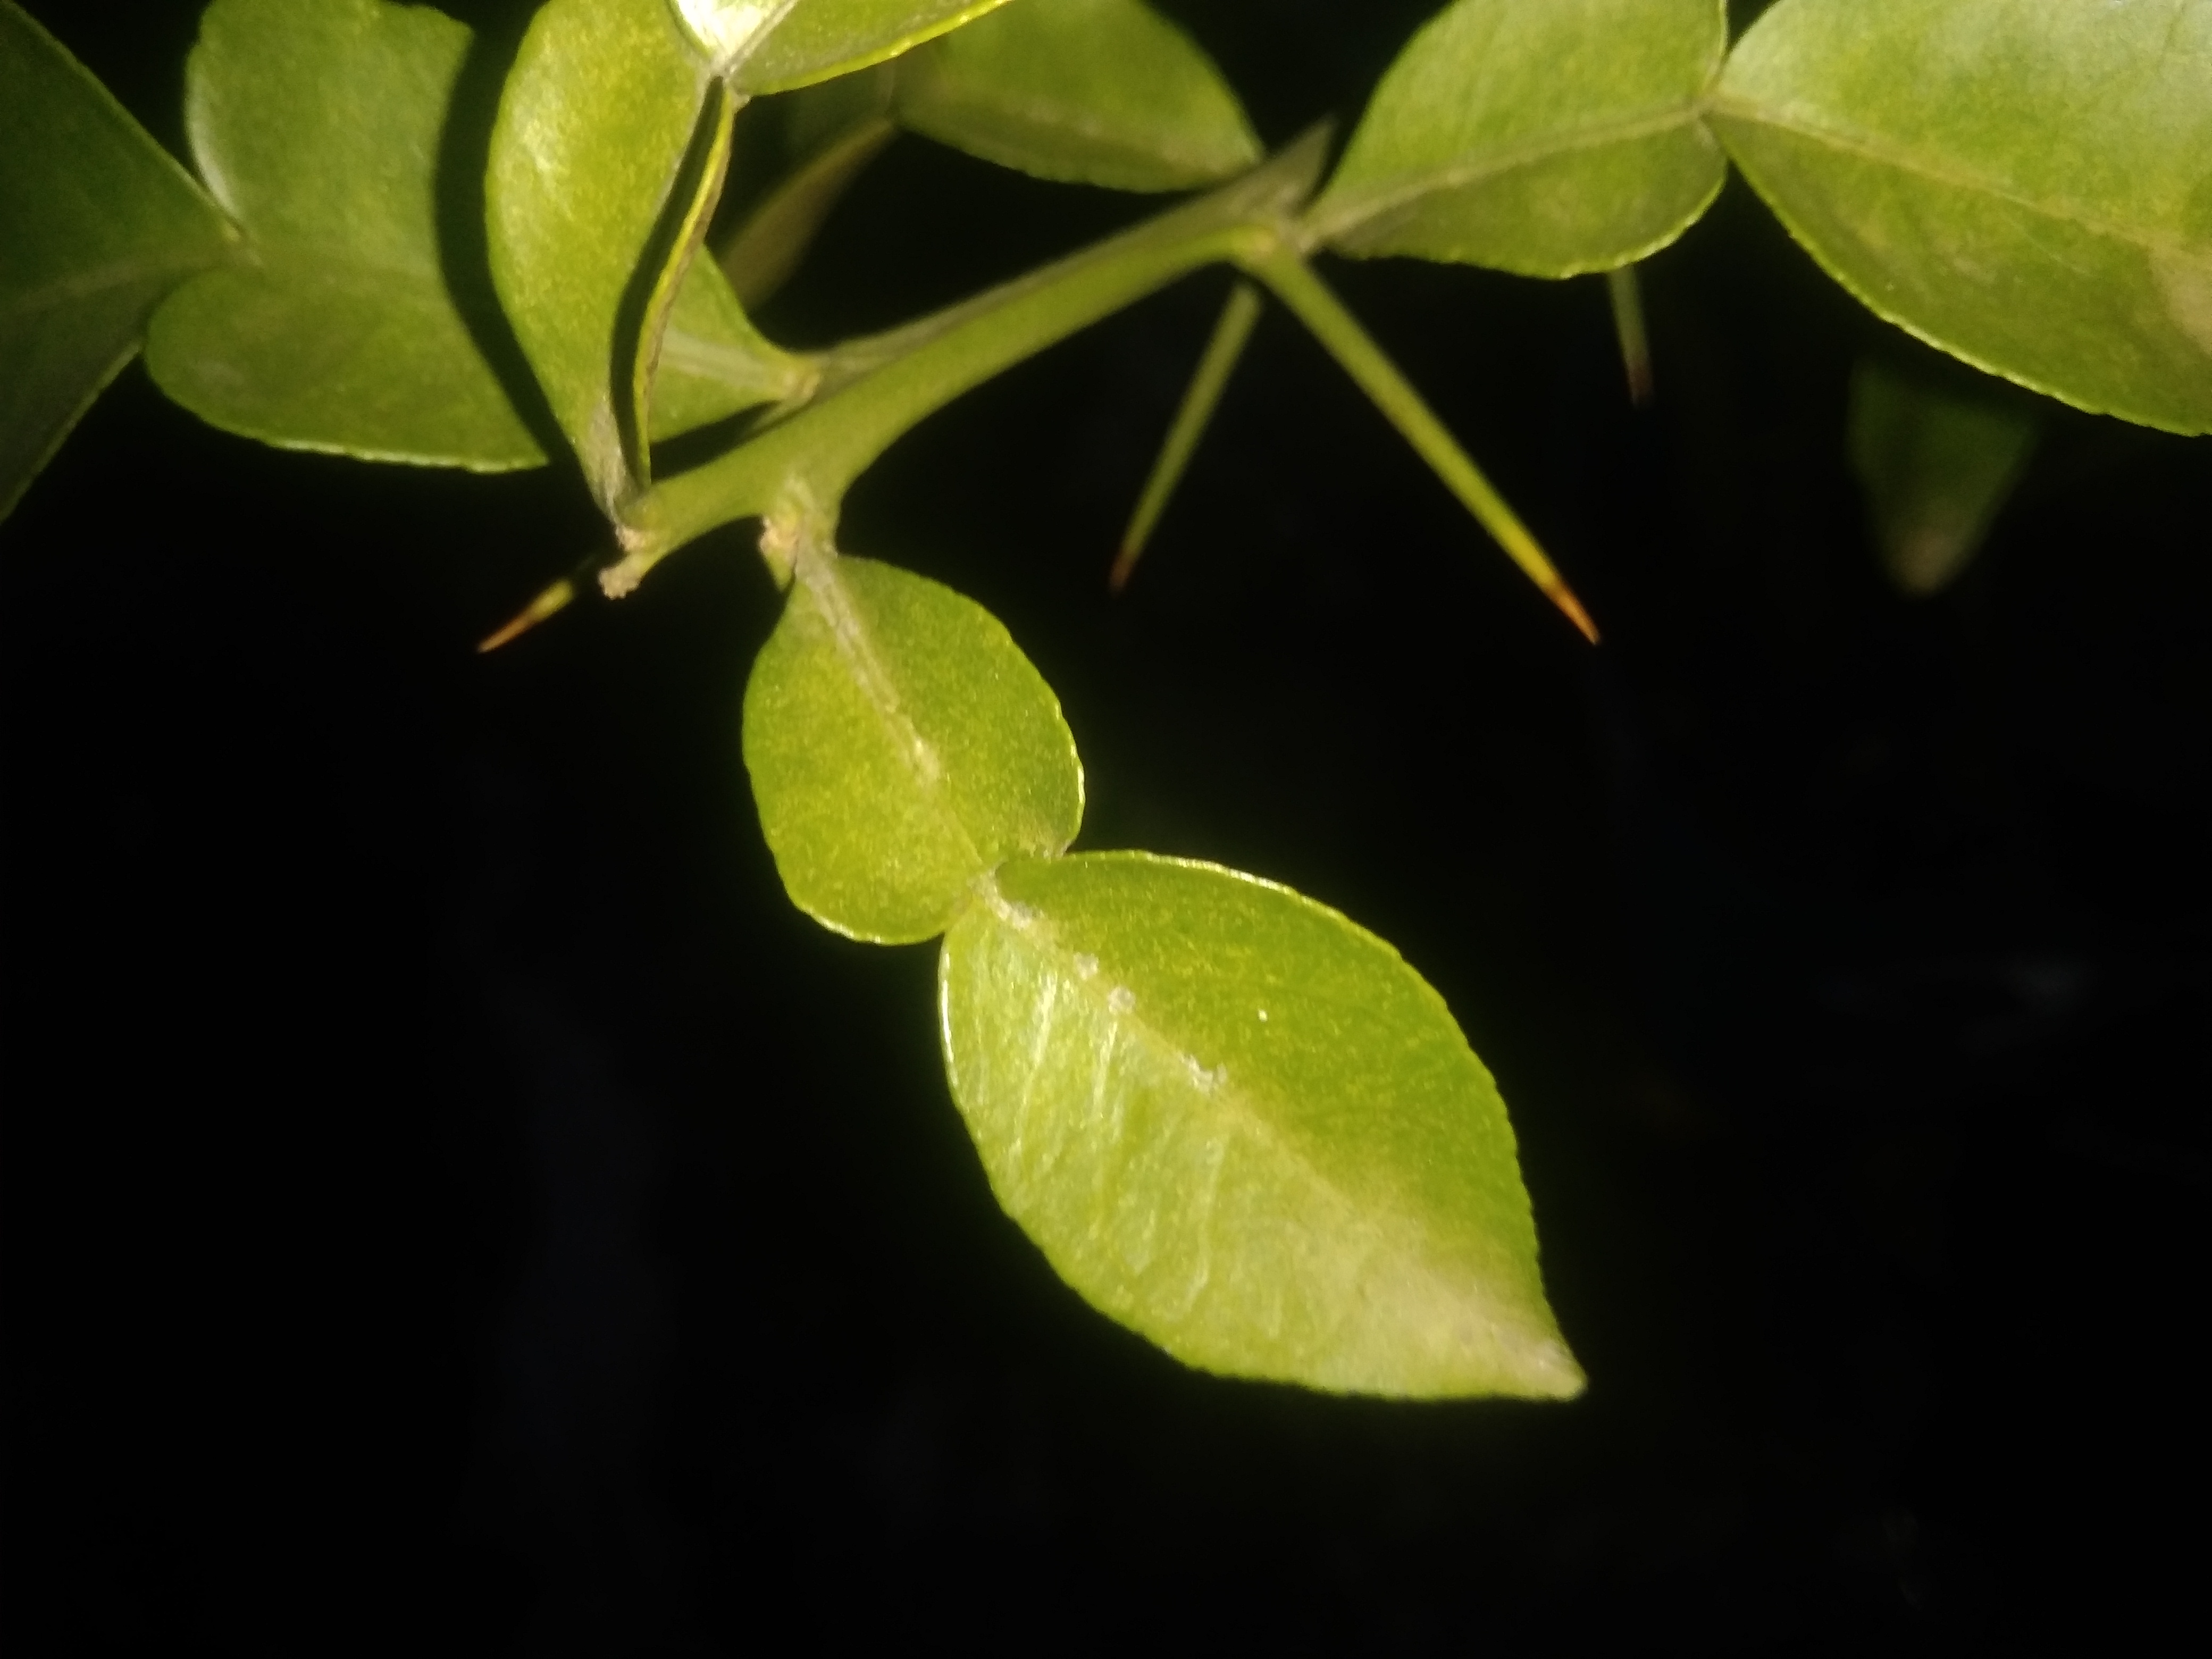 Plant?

lemon
